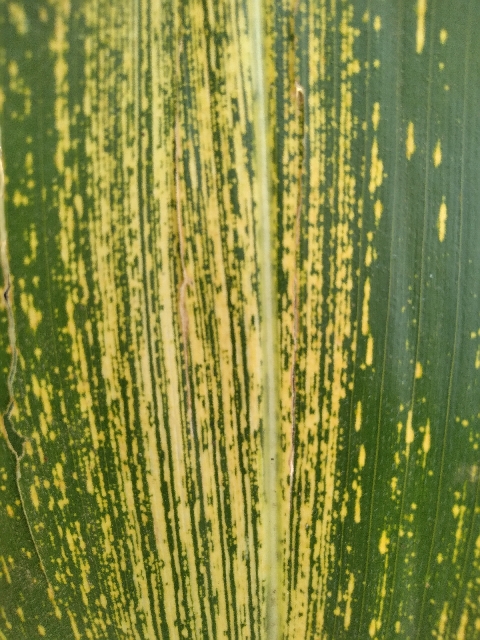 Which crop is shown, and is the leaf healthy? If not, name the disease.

maize, maize streak virus
